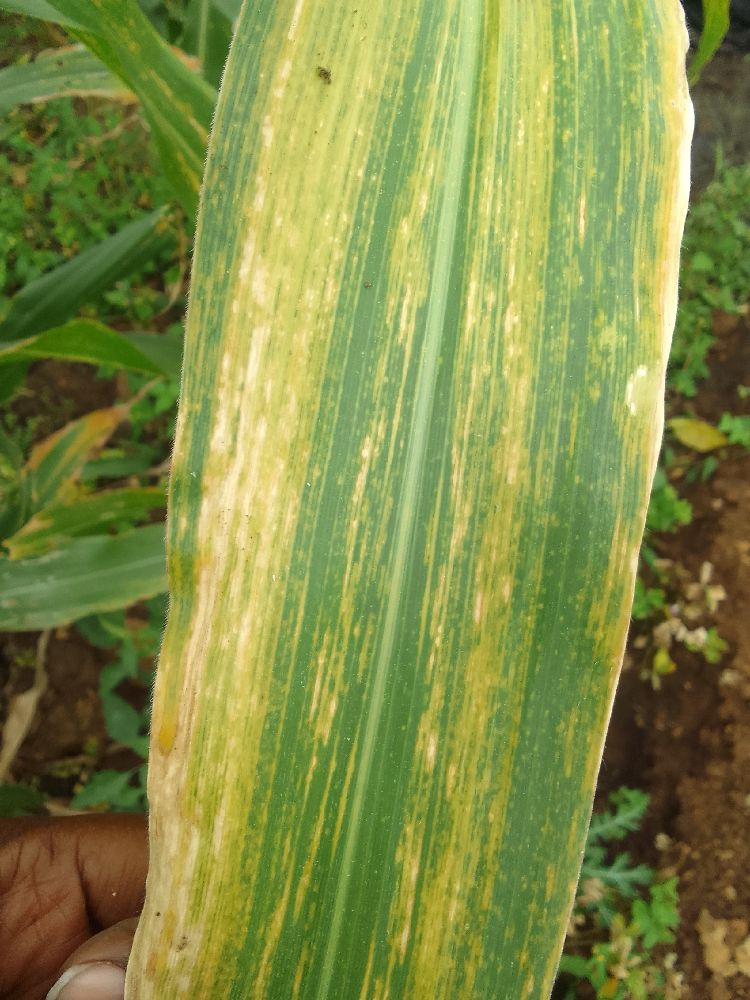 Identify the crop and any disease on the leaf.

maize, maize lethal necrosis
